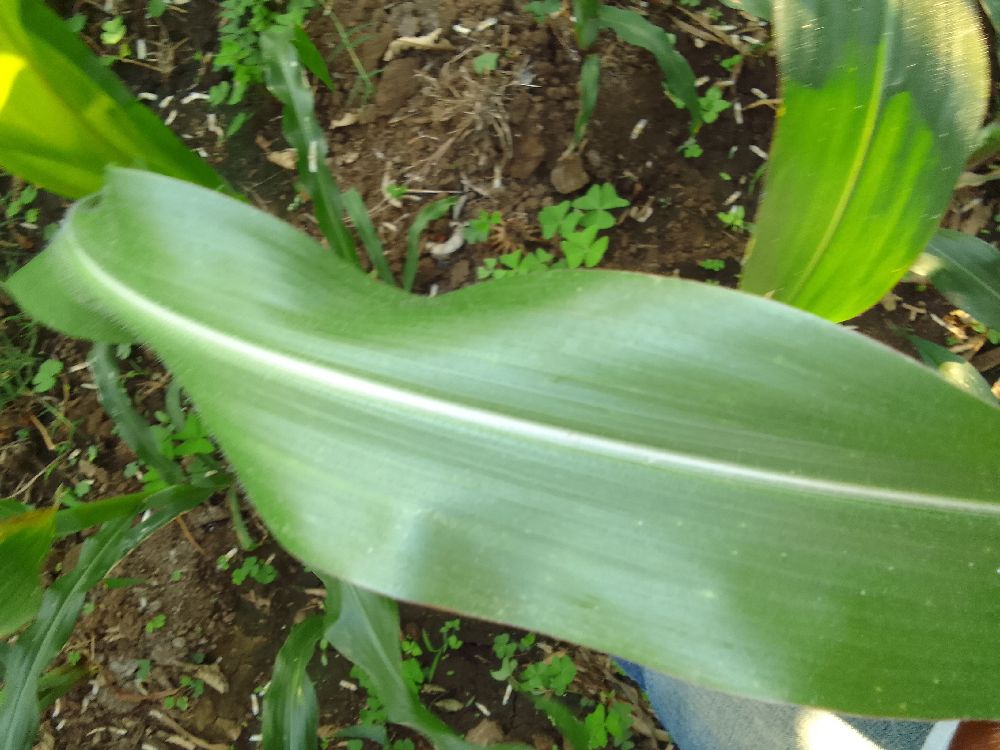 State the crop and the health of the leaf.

maize, healthy
